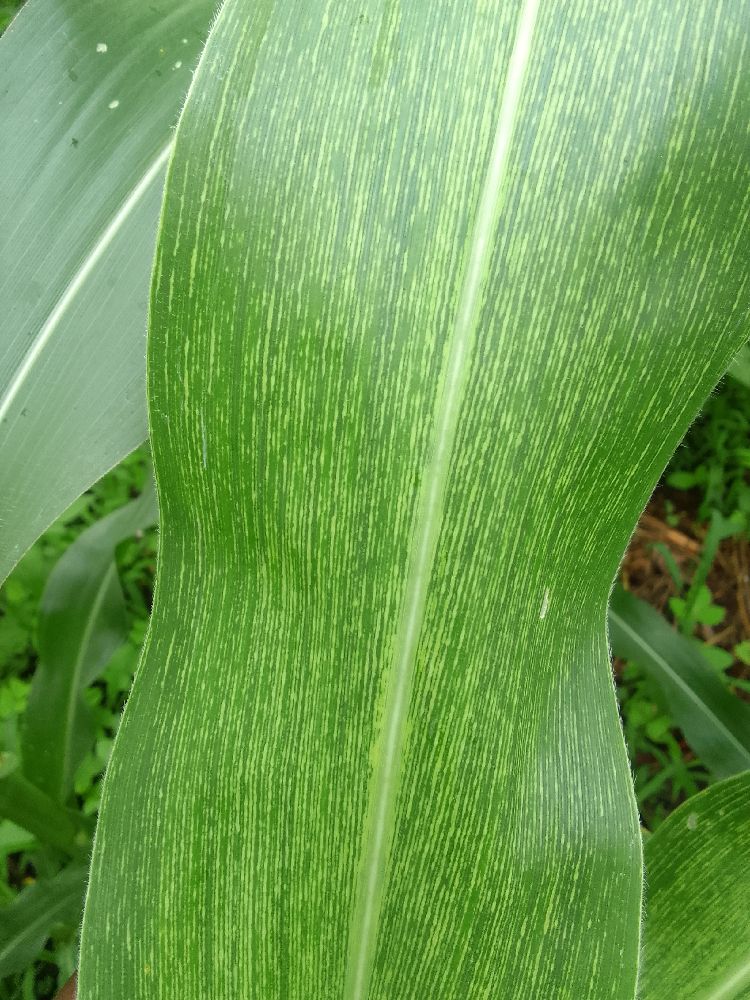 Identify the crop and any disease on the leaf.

maize, healthy
